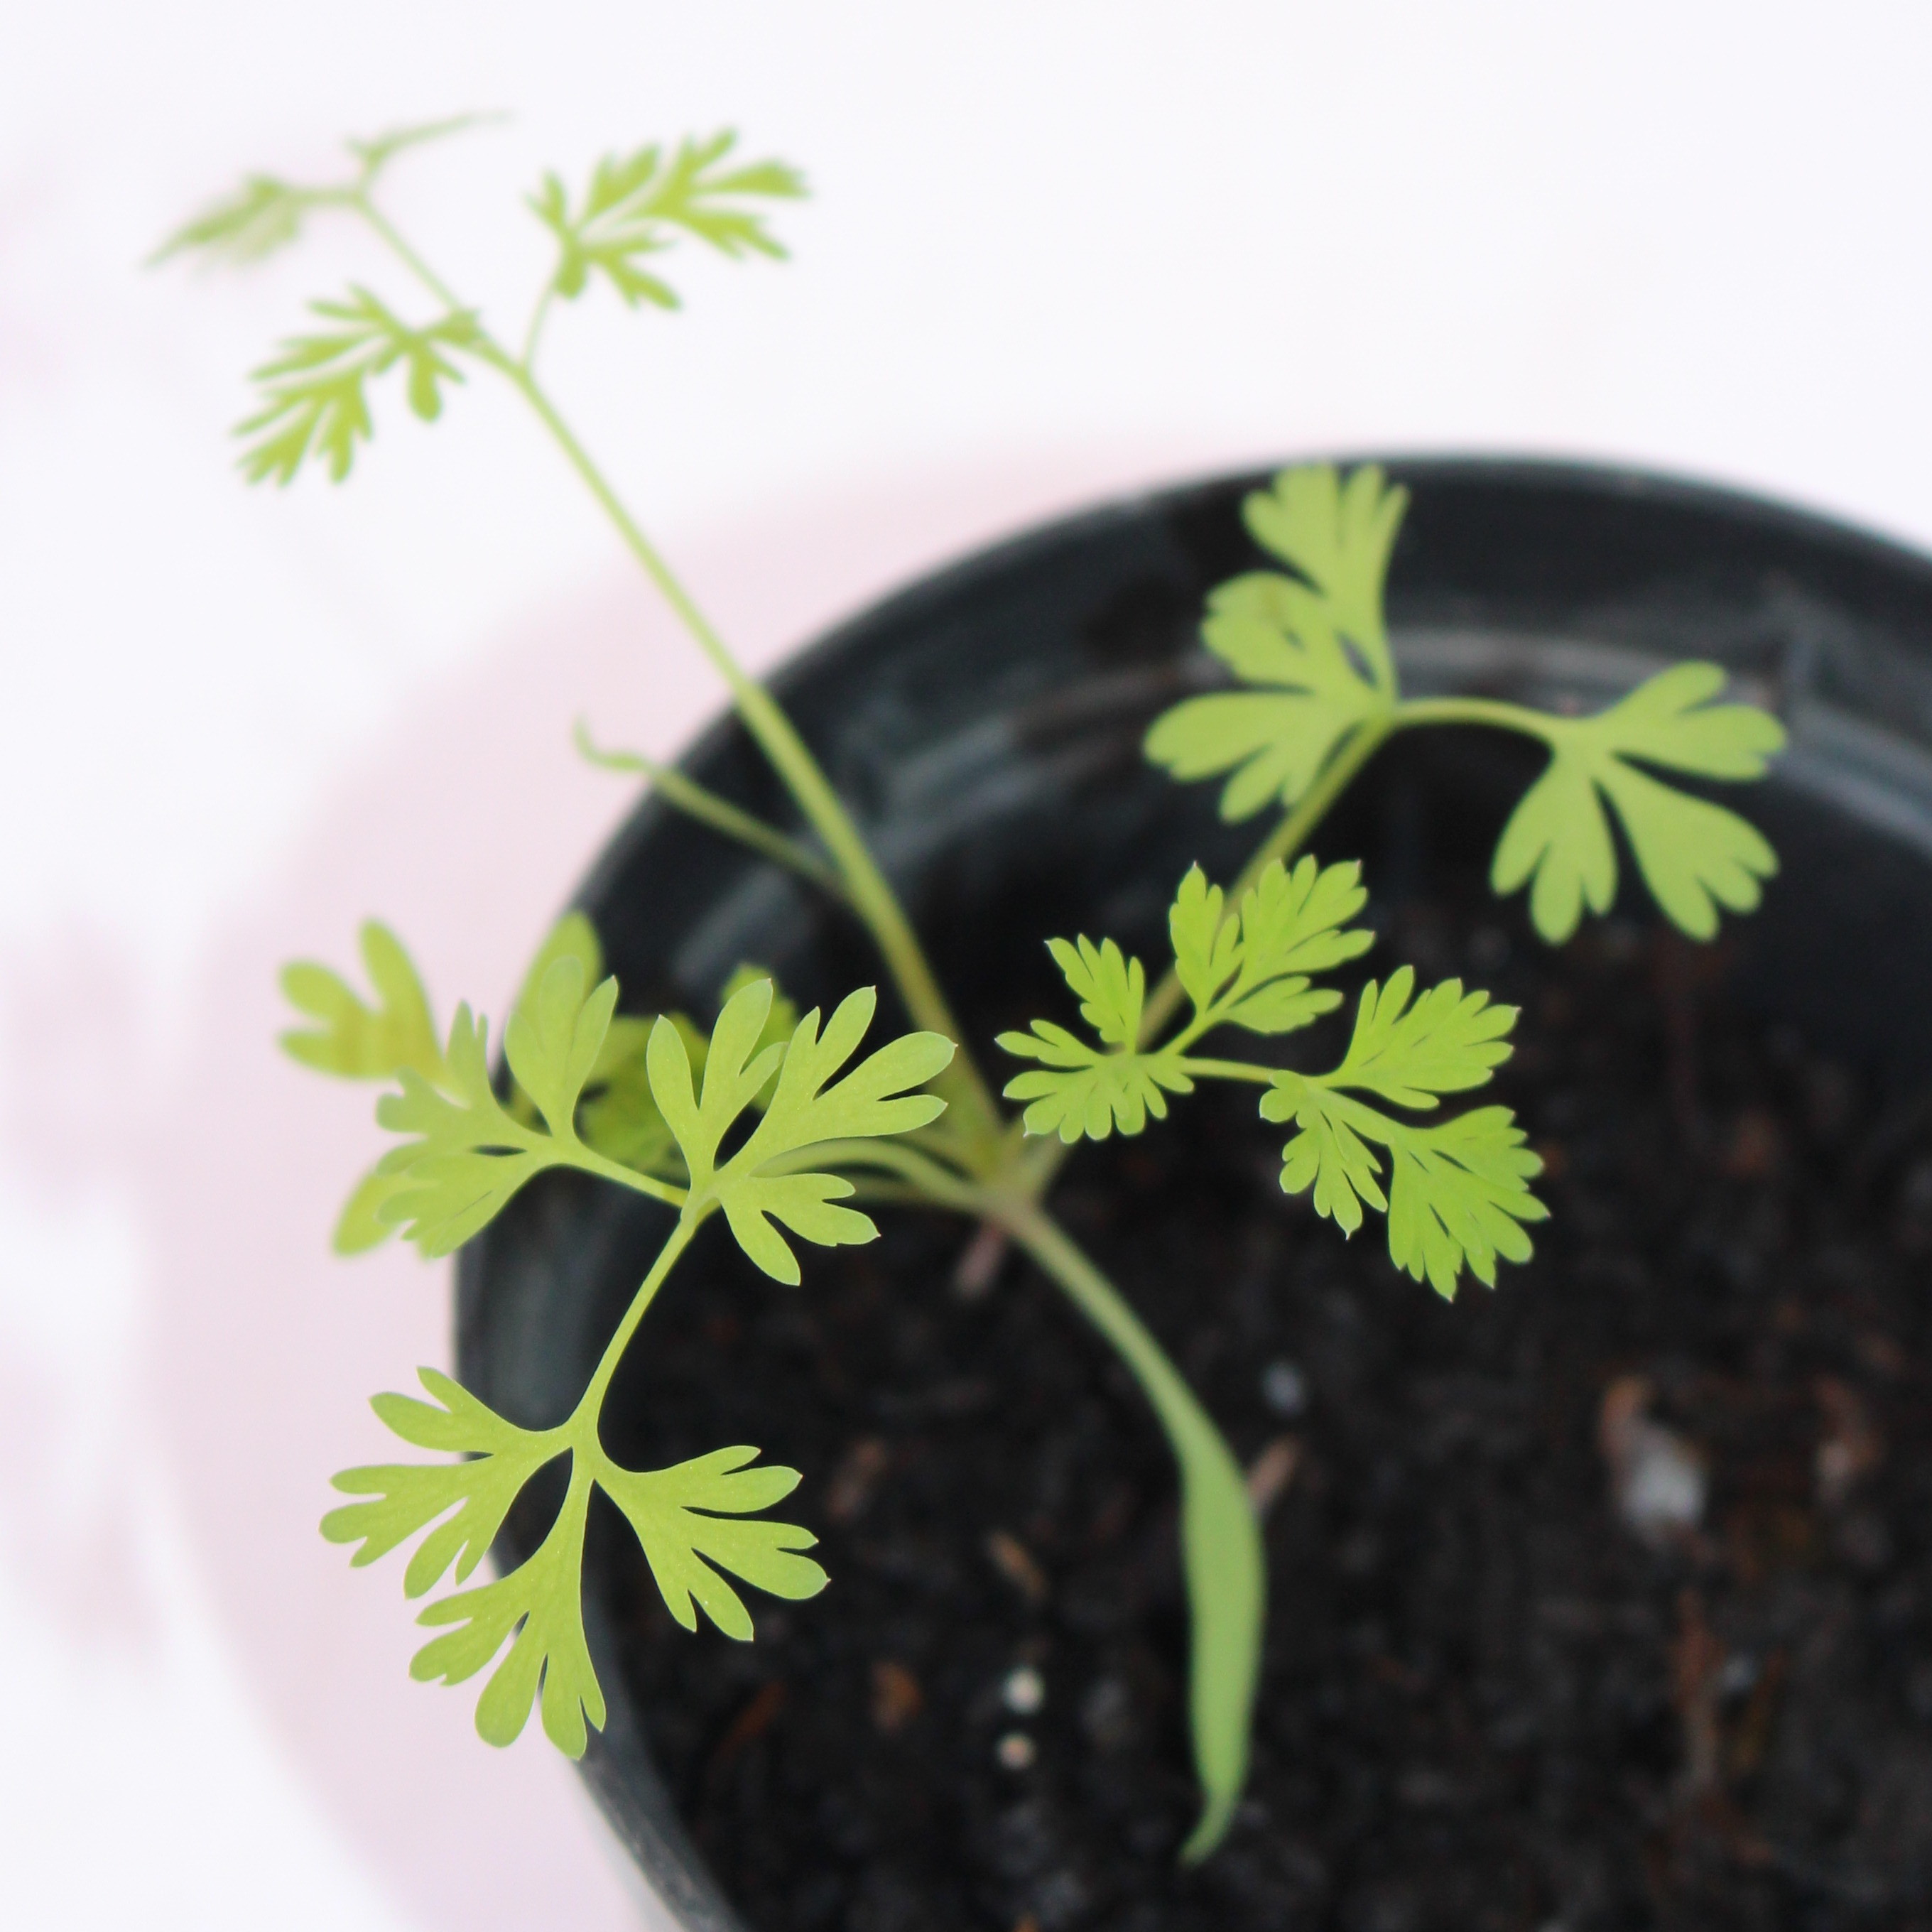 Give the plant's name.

Fumaria officinalis
